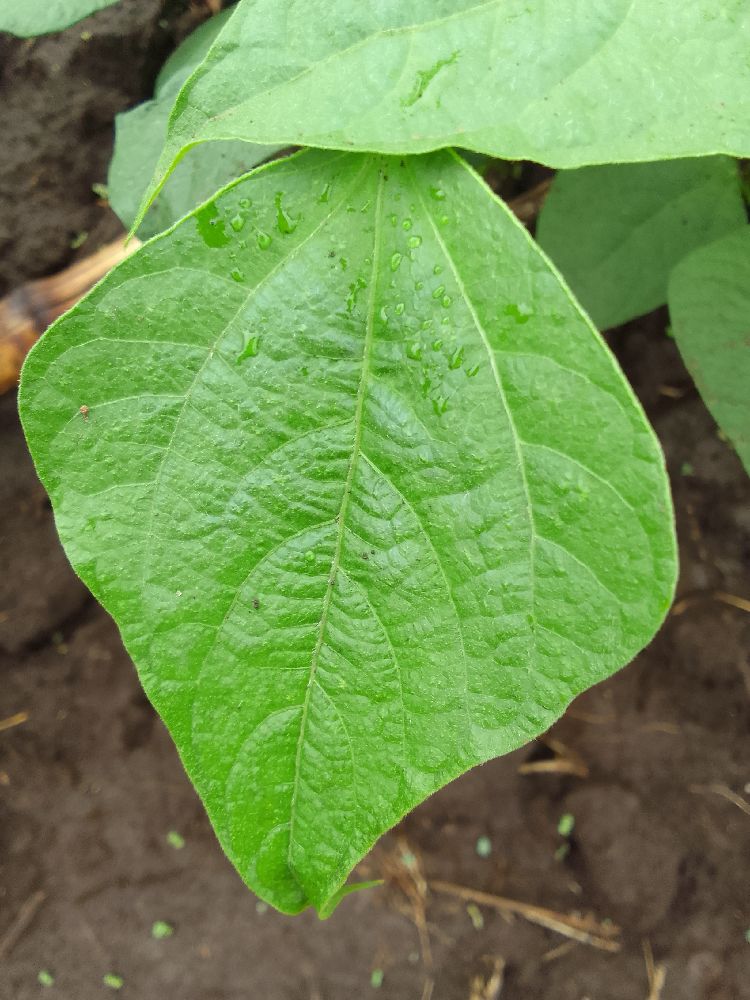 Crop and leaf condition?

common bean, healthy
